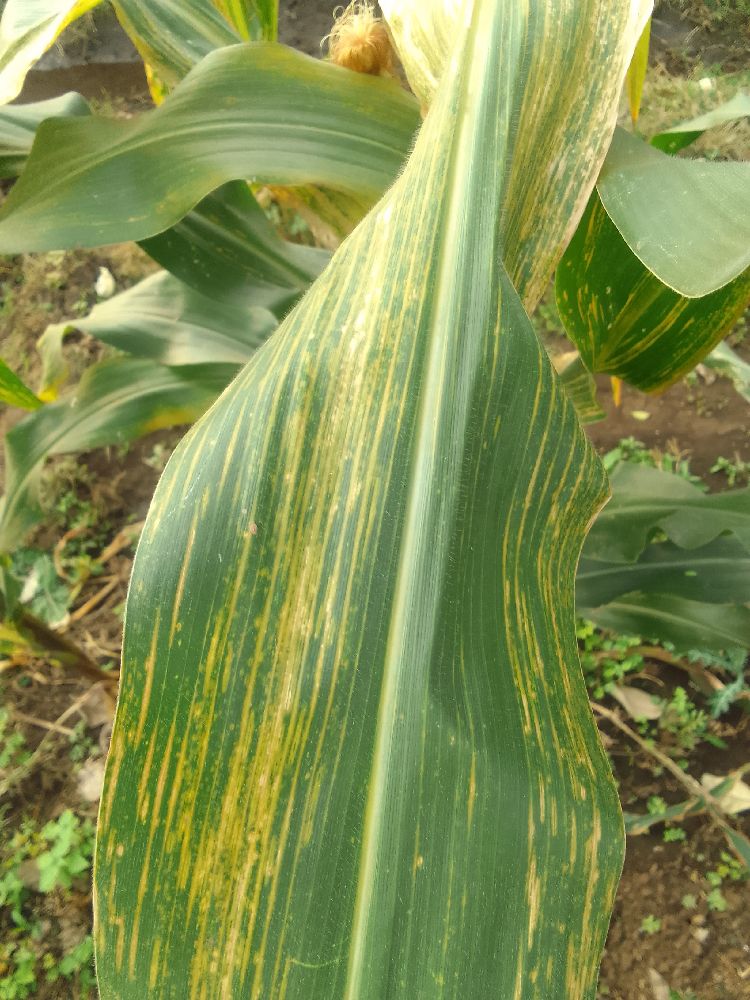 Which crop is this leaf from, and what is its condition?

maize, maize streak virus
